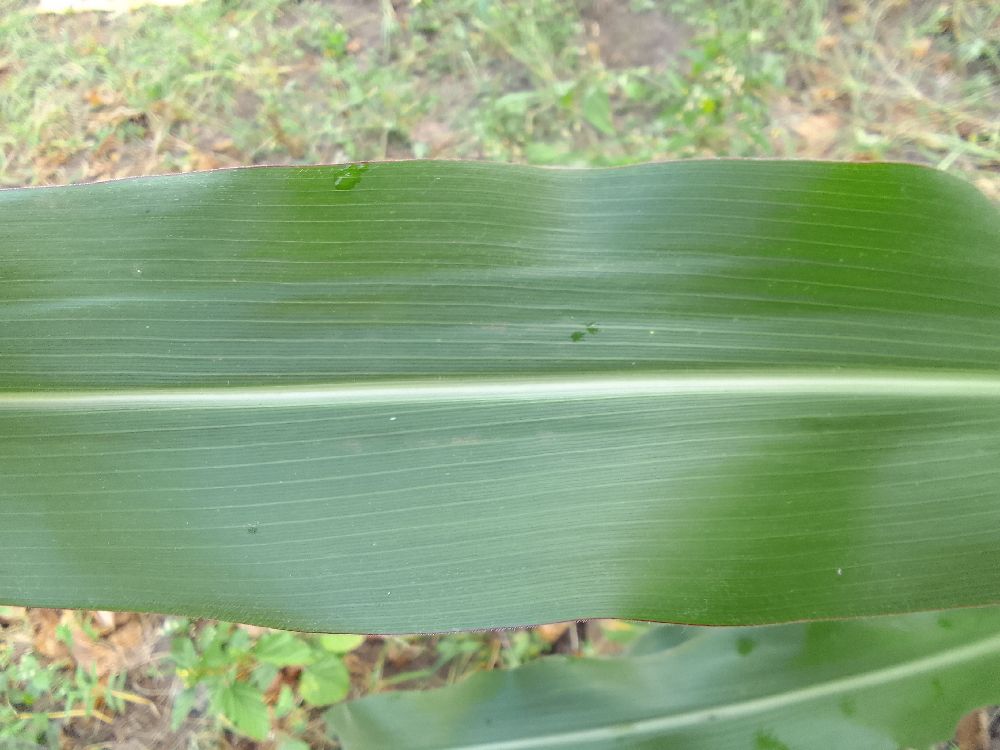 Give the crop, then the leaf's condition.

maize, healthy
